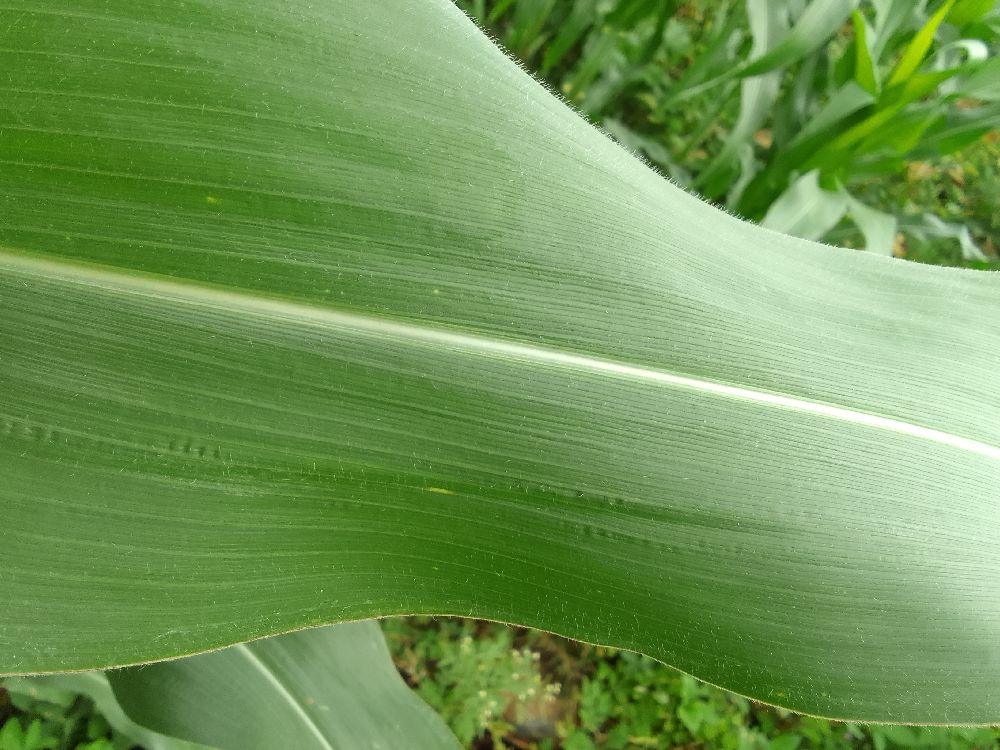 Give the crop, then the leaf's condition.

common bean, healthy
